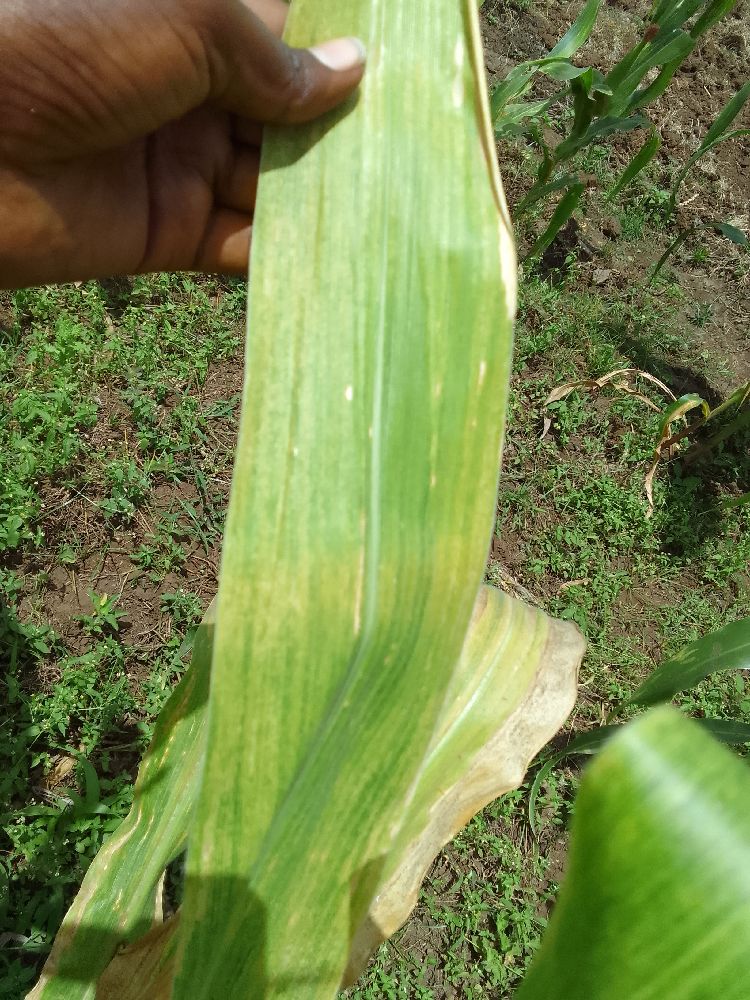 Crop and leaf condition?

maize, maize lethal necrosis
